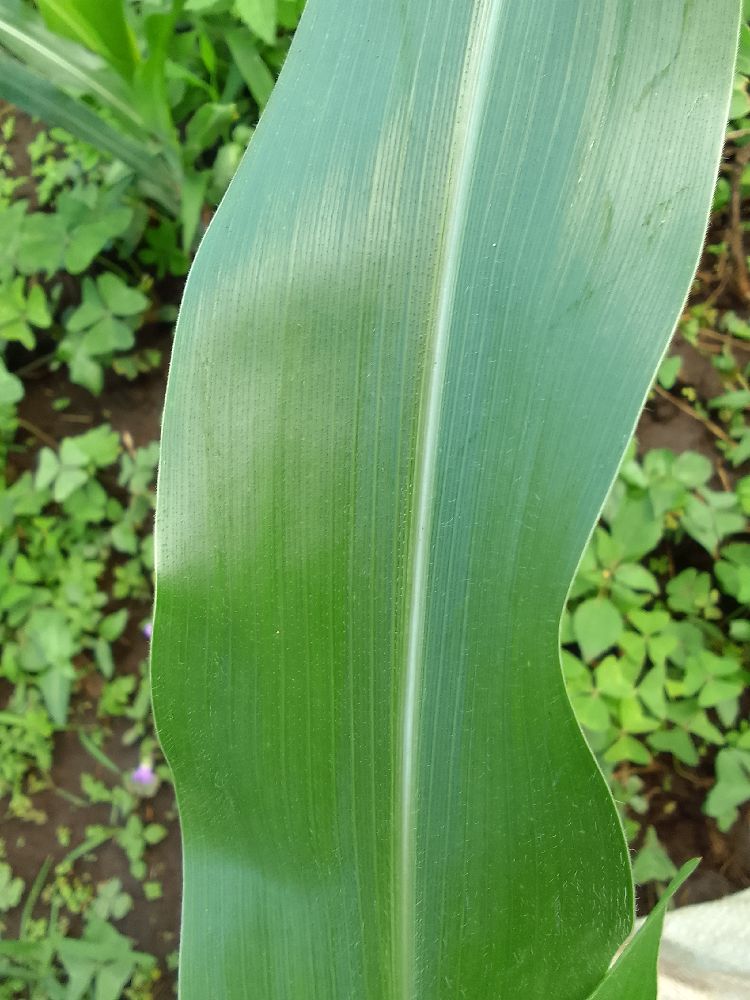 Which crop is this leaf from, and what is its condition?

maize, healthy
